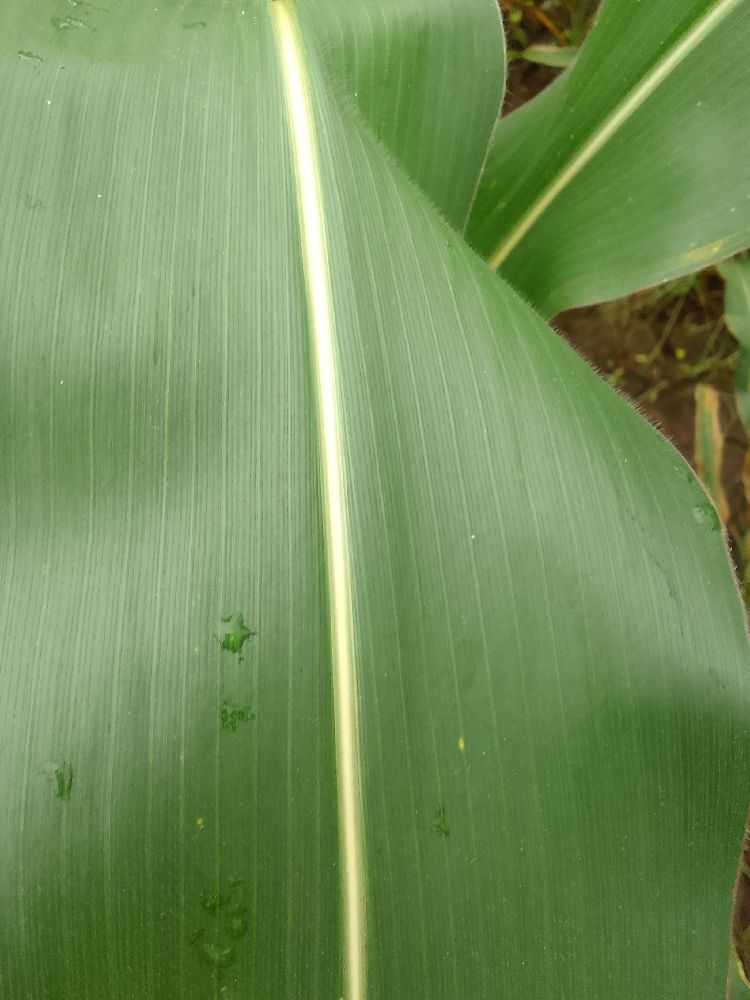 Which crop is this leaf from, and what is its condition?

maize, healthy
